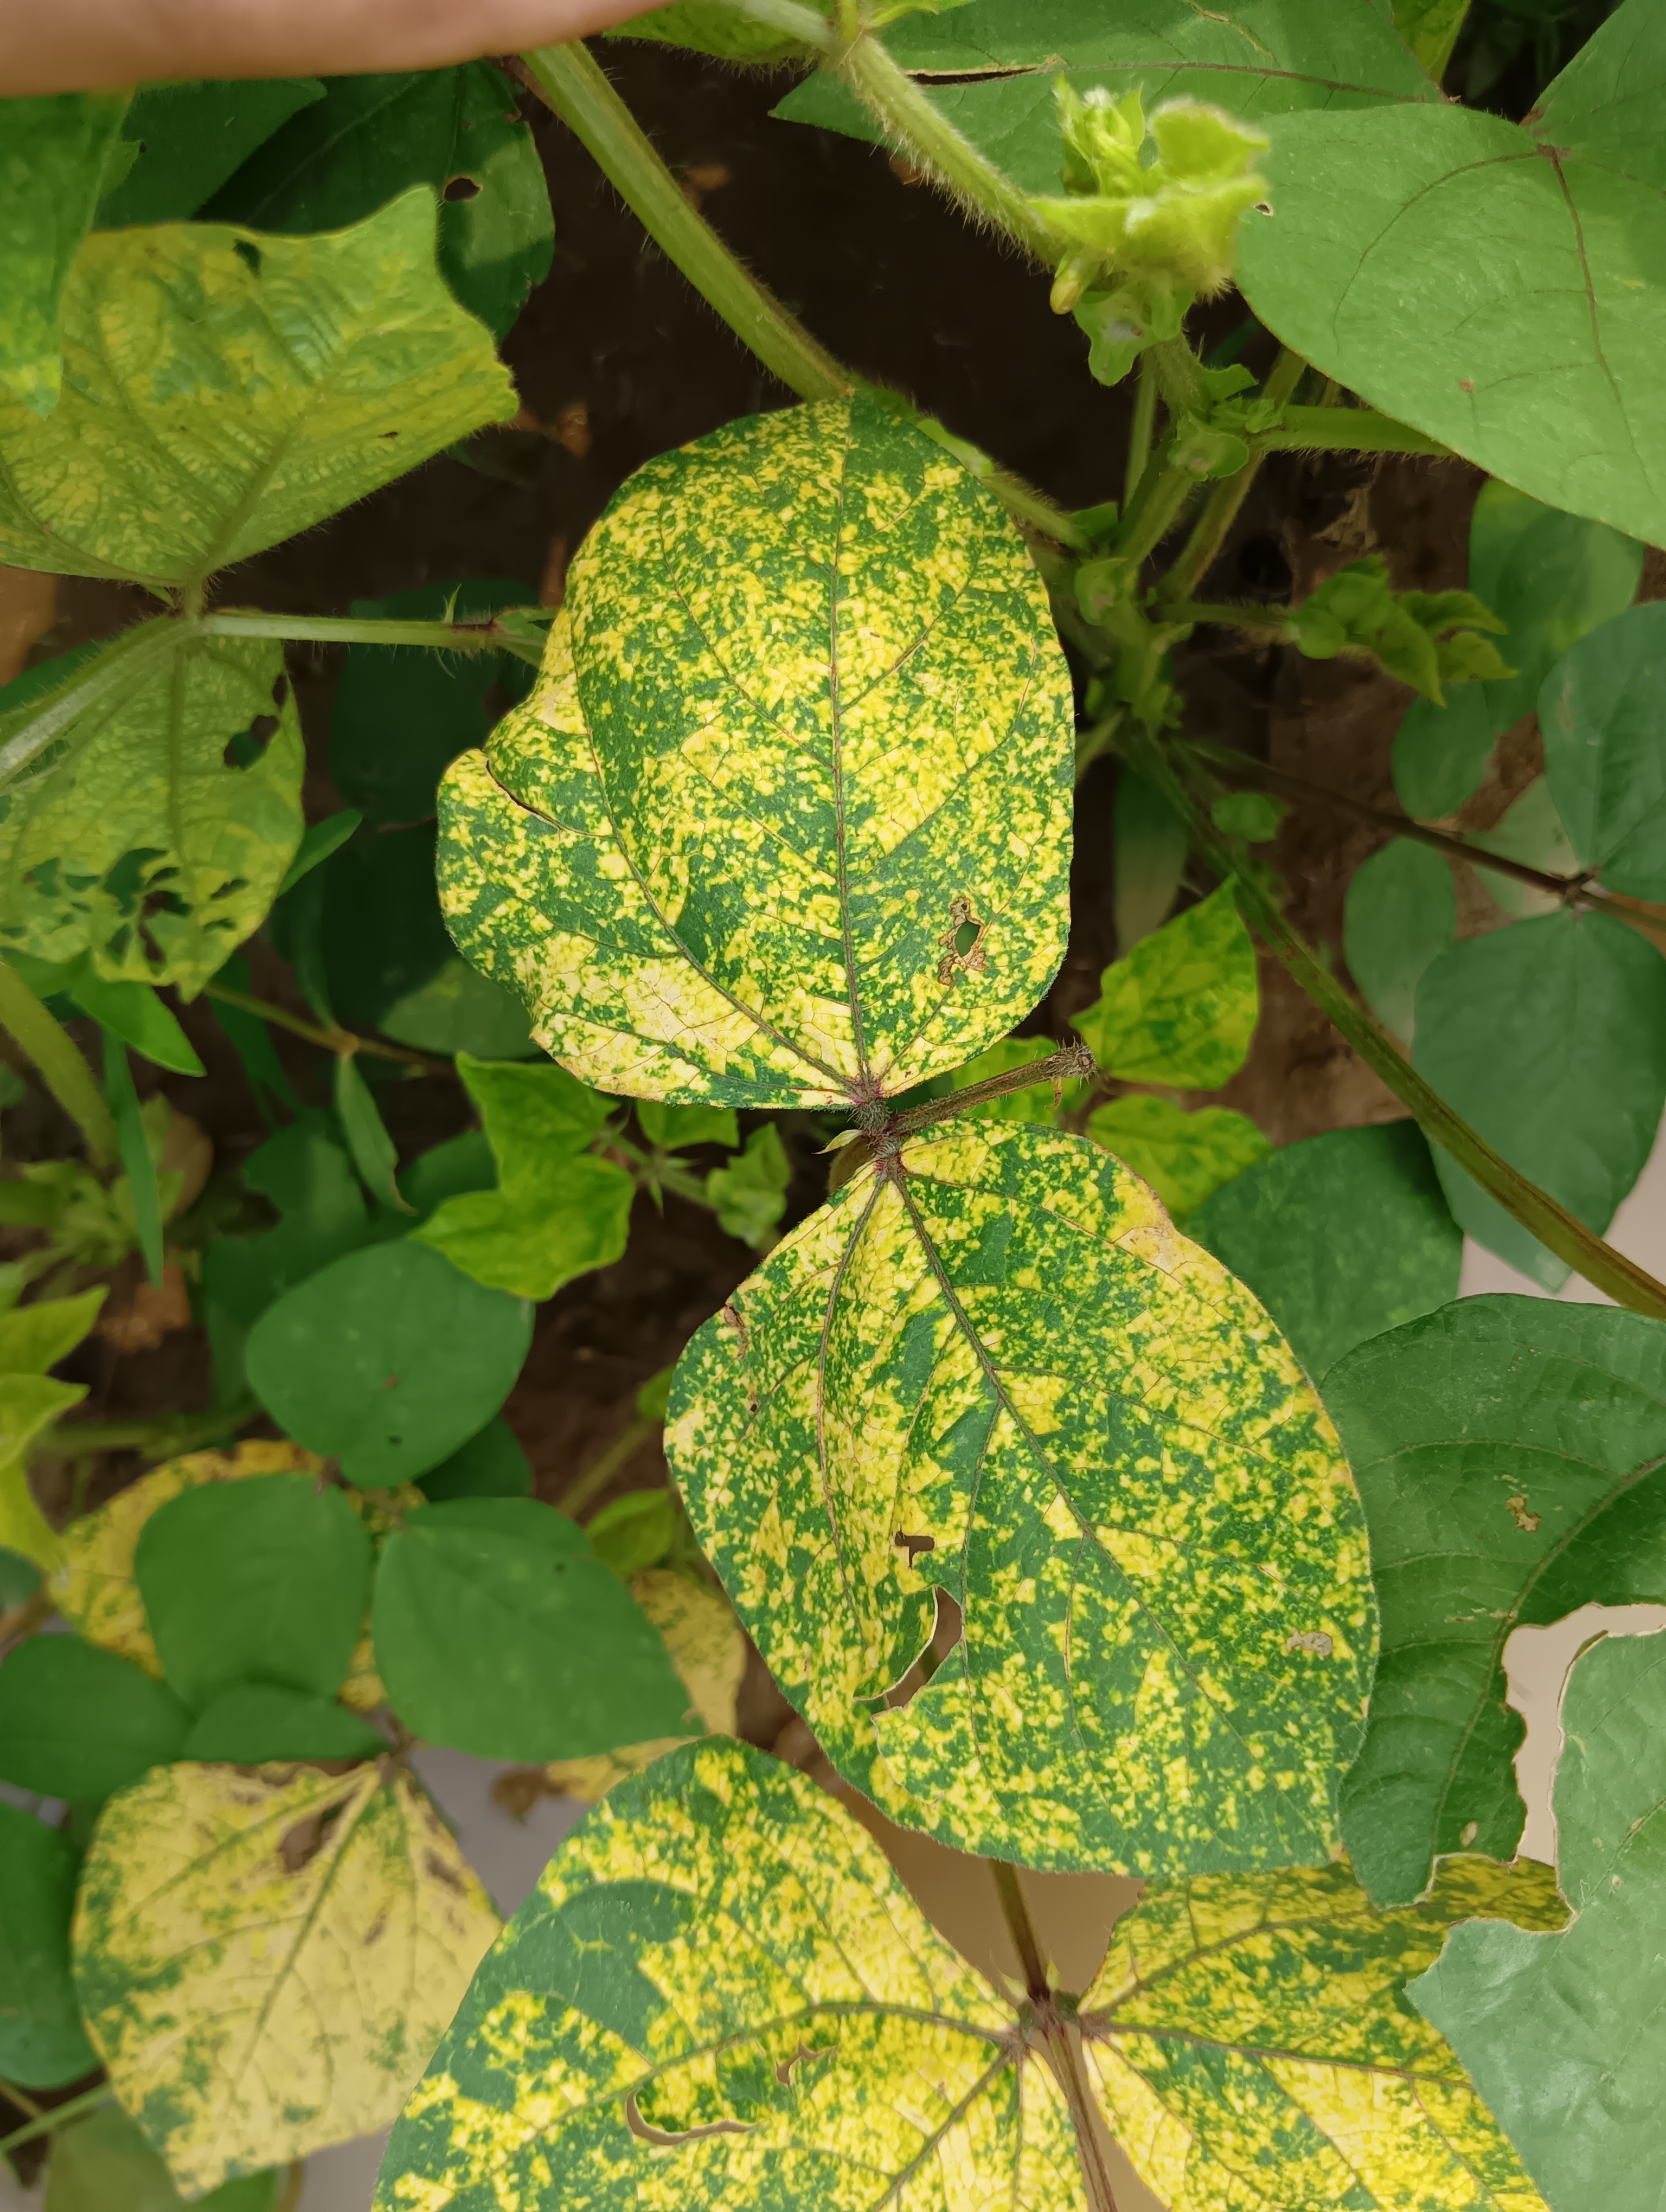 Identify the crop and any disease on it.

mungbean, yellow mosaic
